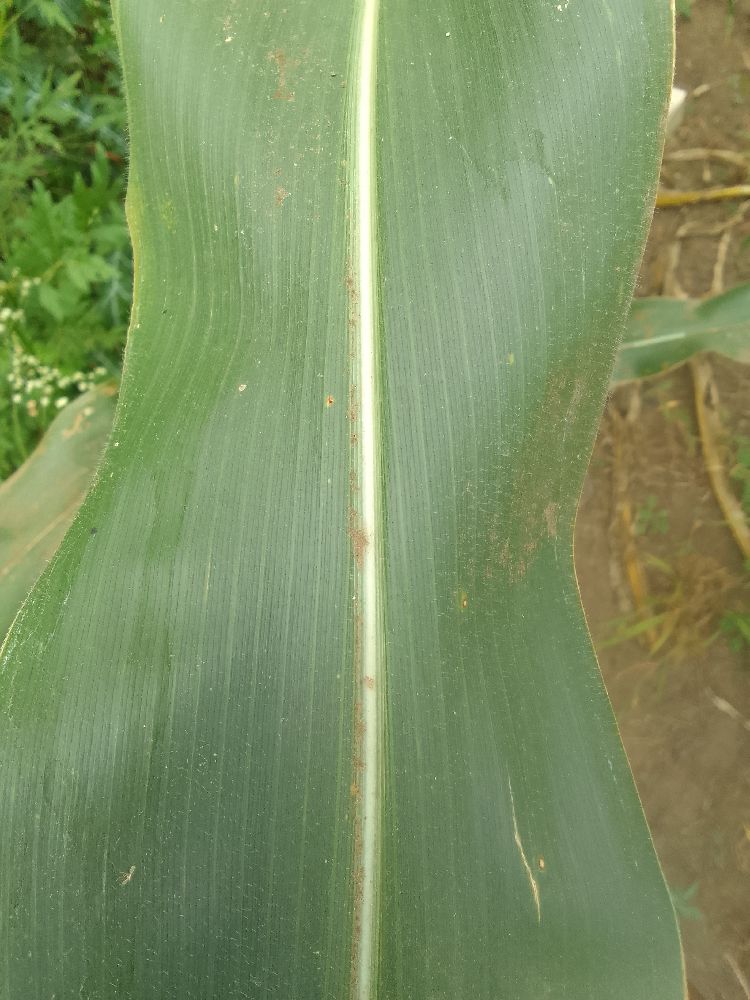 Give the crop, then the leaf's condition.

maize, healthy
